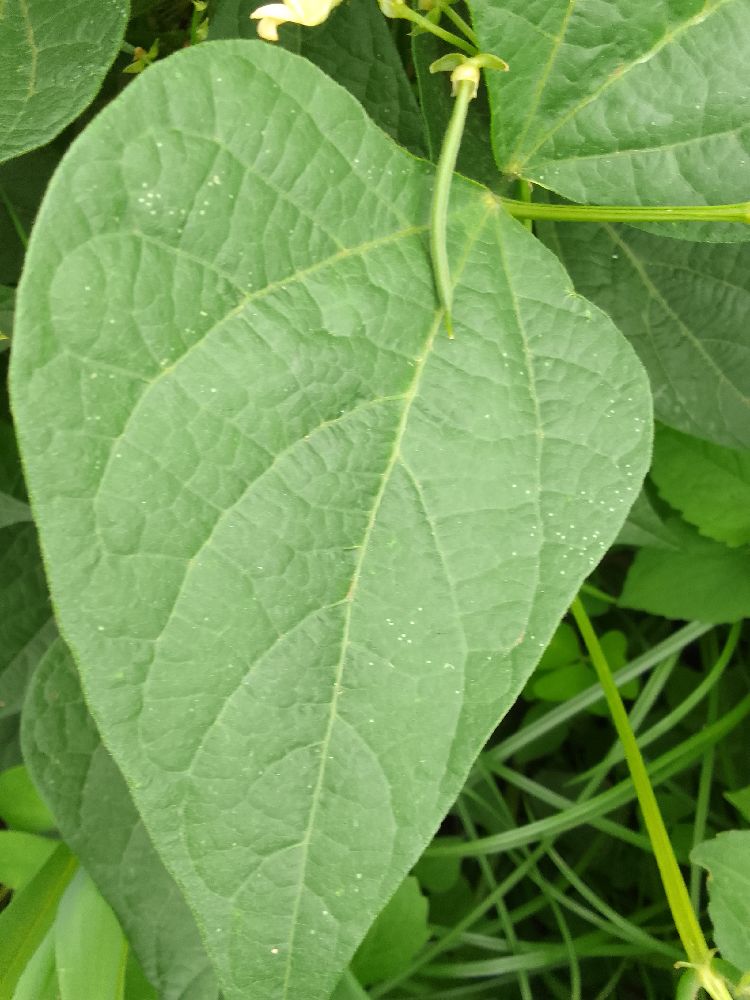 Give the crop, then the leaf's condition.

common bean, healthy
